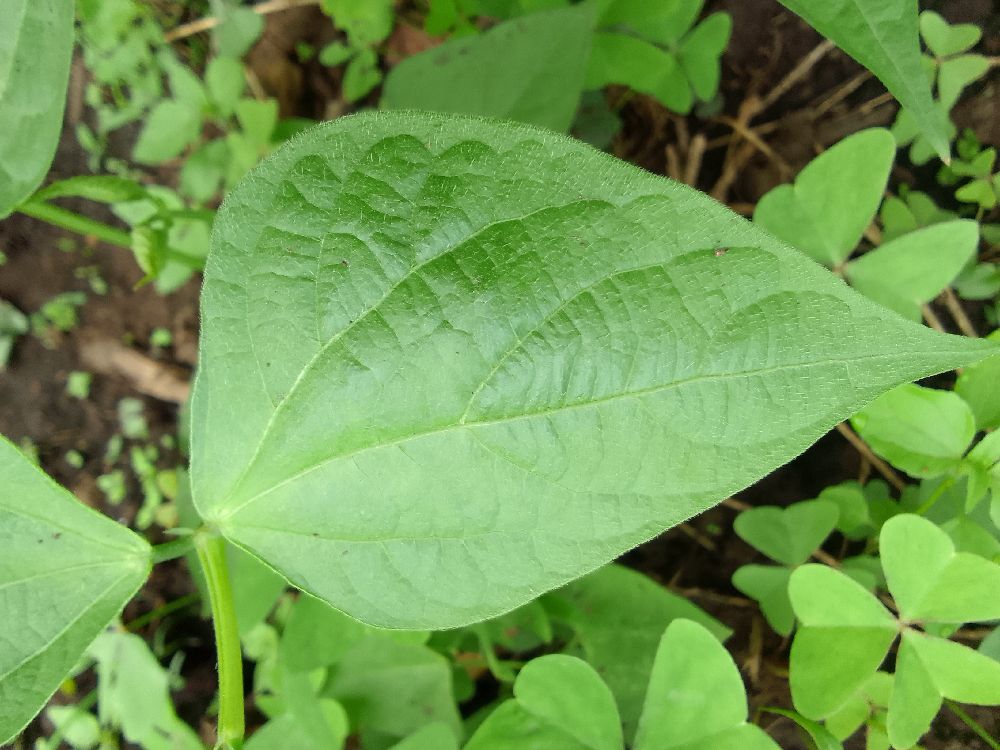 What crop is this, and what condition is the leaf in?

common bean, healthy
